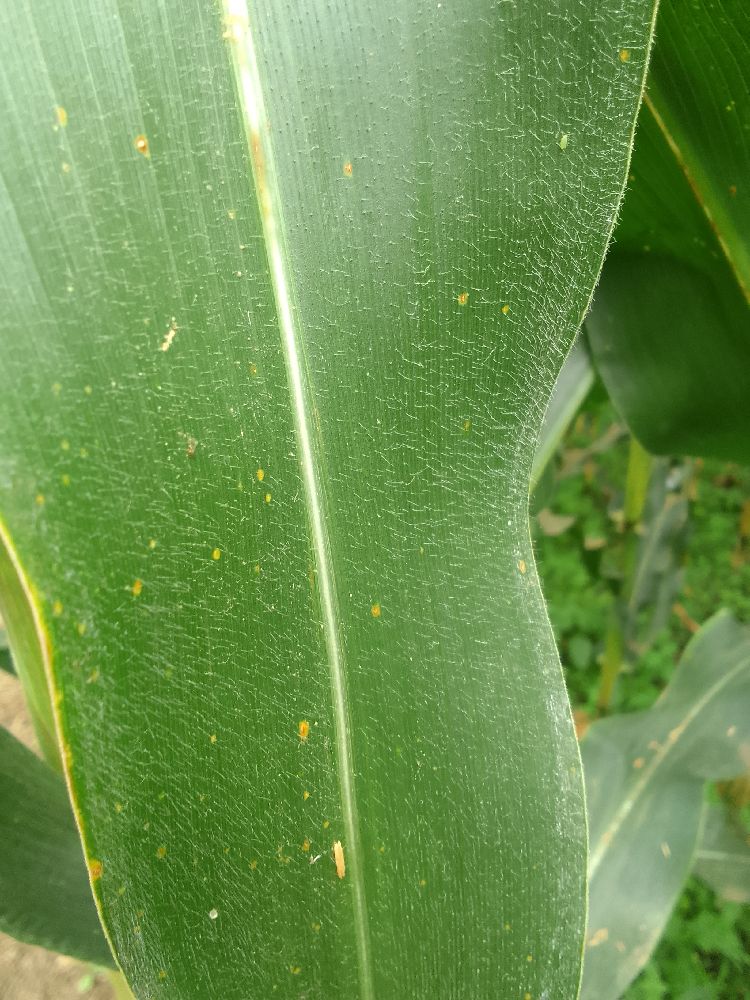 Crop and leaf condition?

maize, healthy
